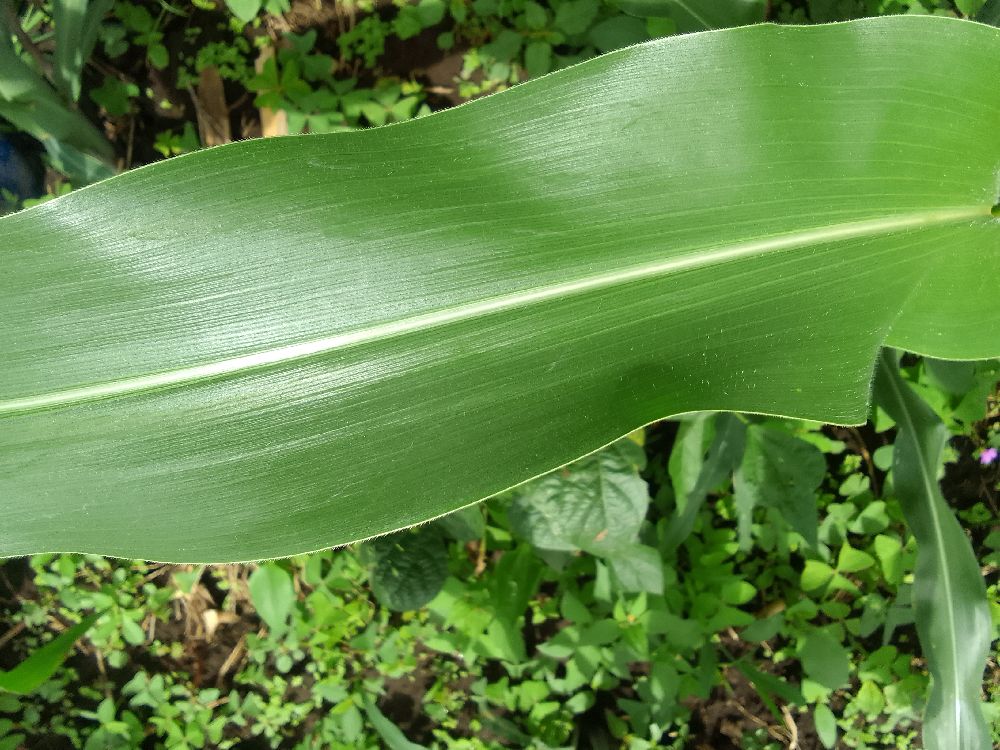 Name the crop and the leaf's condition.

maize, healthy
